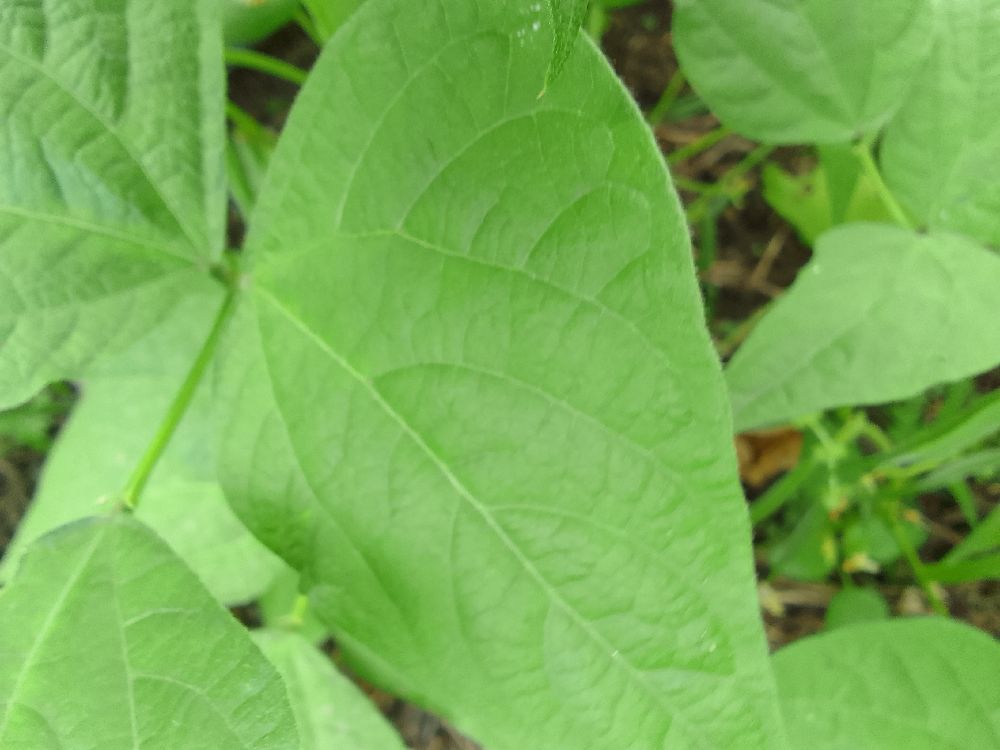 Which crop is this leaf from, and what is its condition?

common bean, healthy
